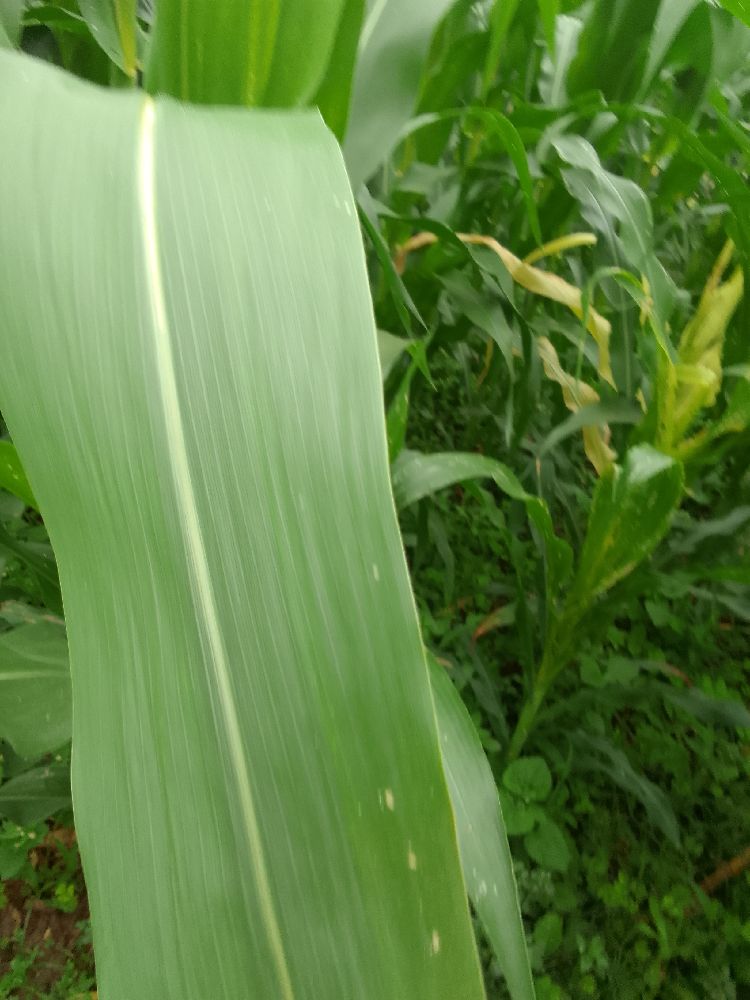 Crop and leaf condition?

maize, healthy
